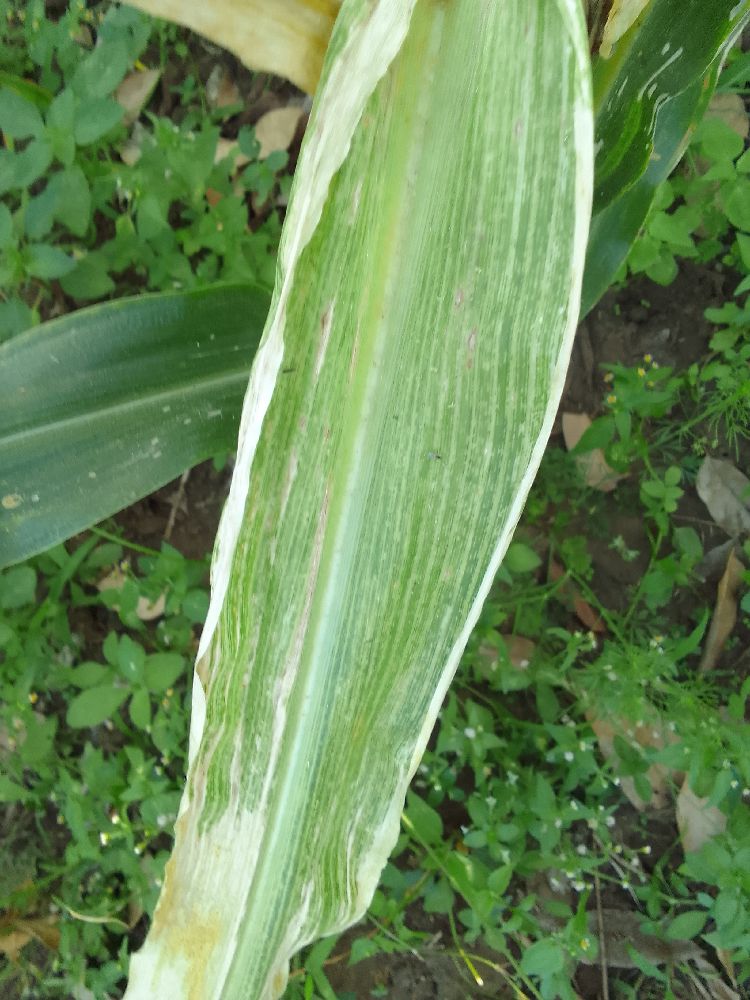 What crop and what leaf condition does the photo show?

maize, maize lethal necrosis
